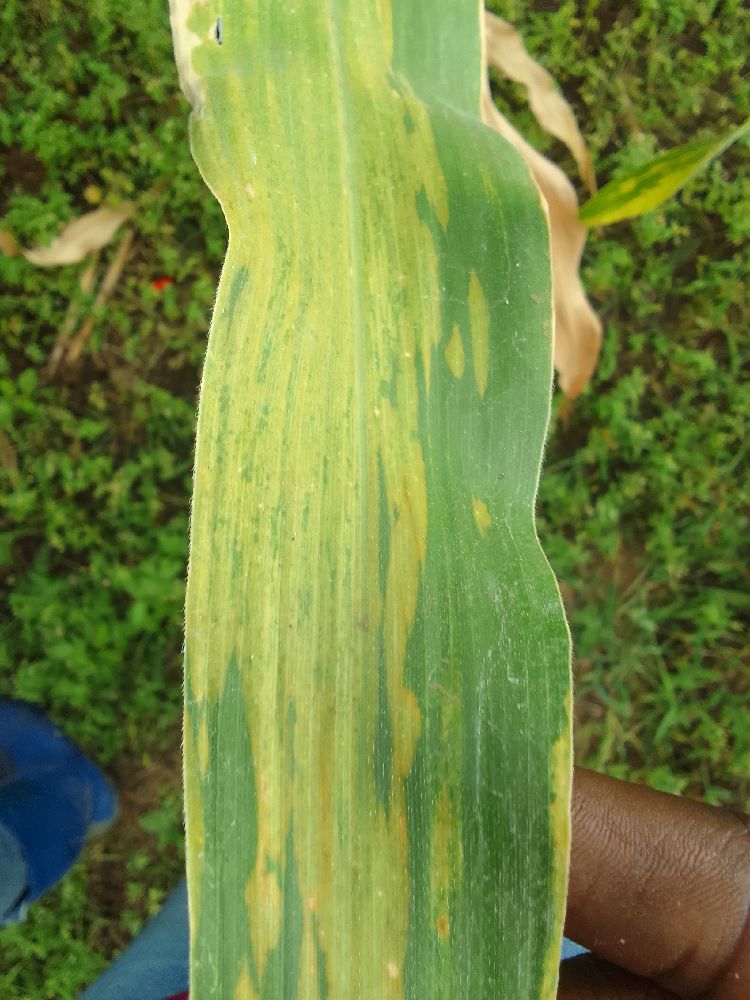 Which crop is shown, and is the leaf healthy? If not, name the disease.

maize, maize lethal necrosis
